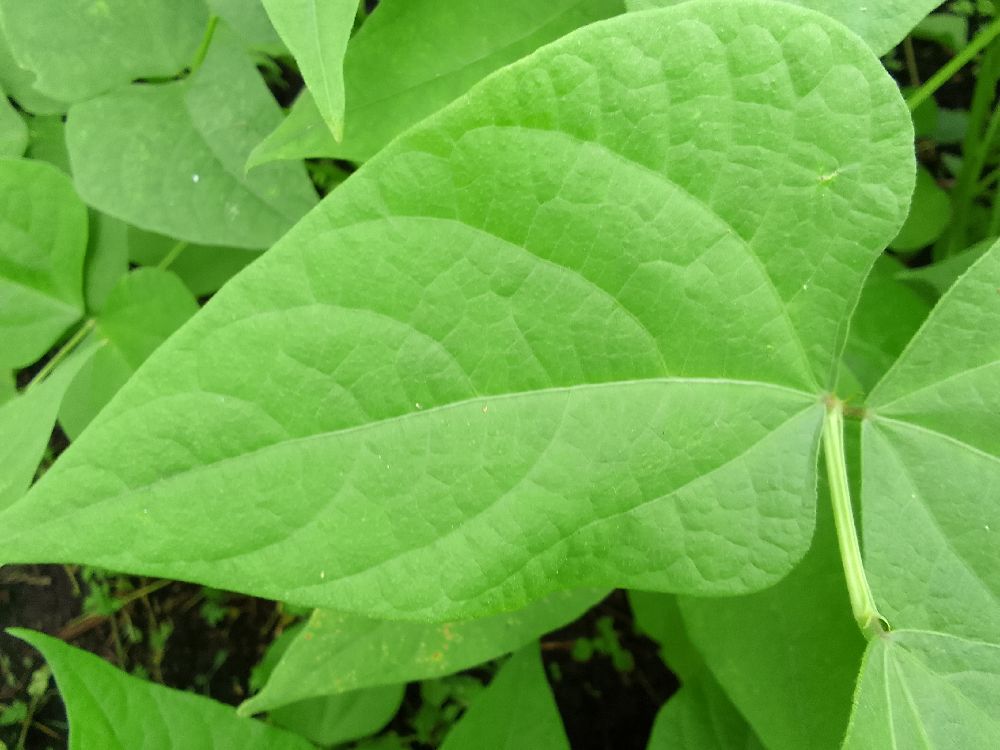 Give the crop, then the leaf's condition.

common bean, healthy
